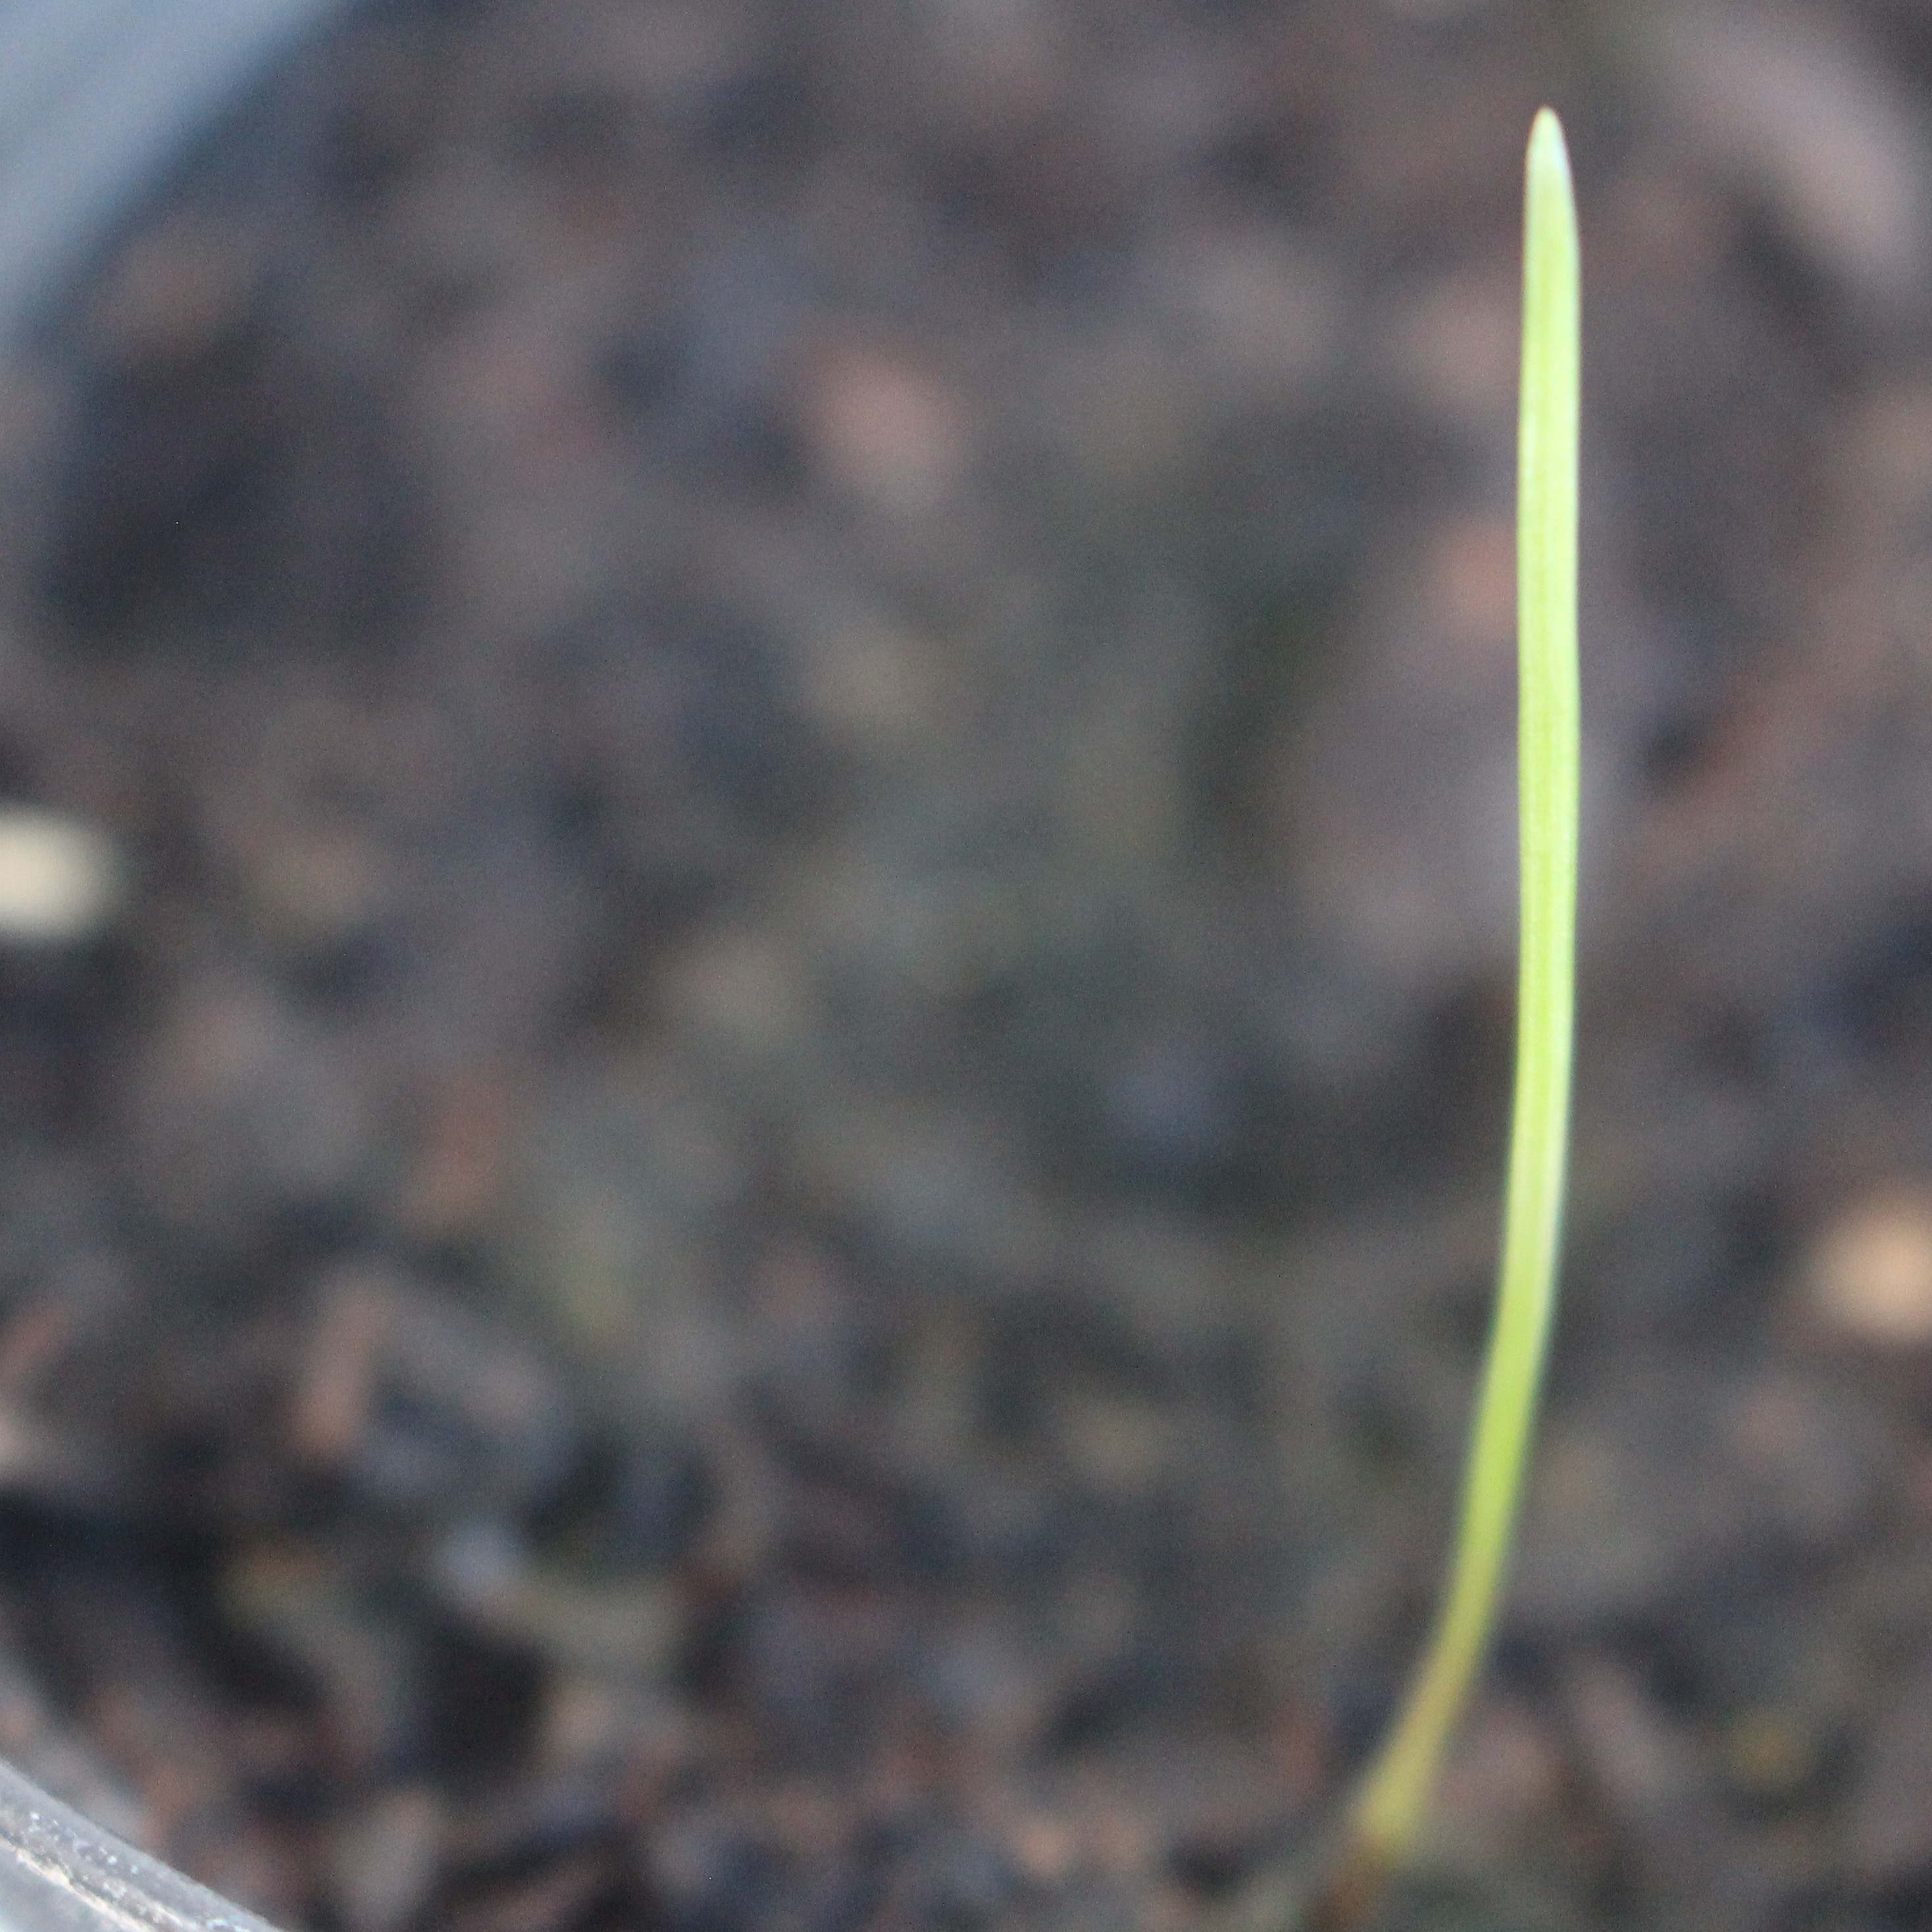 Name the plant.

Lolium multiflorum
